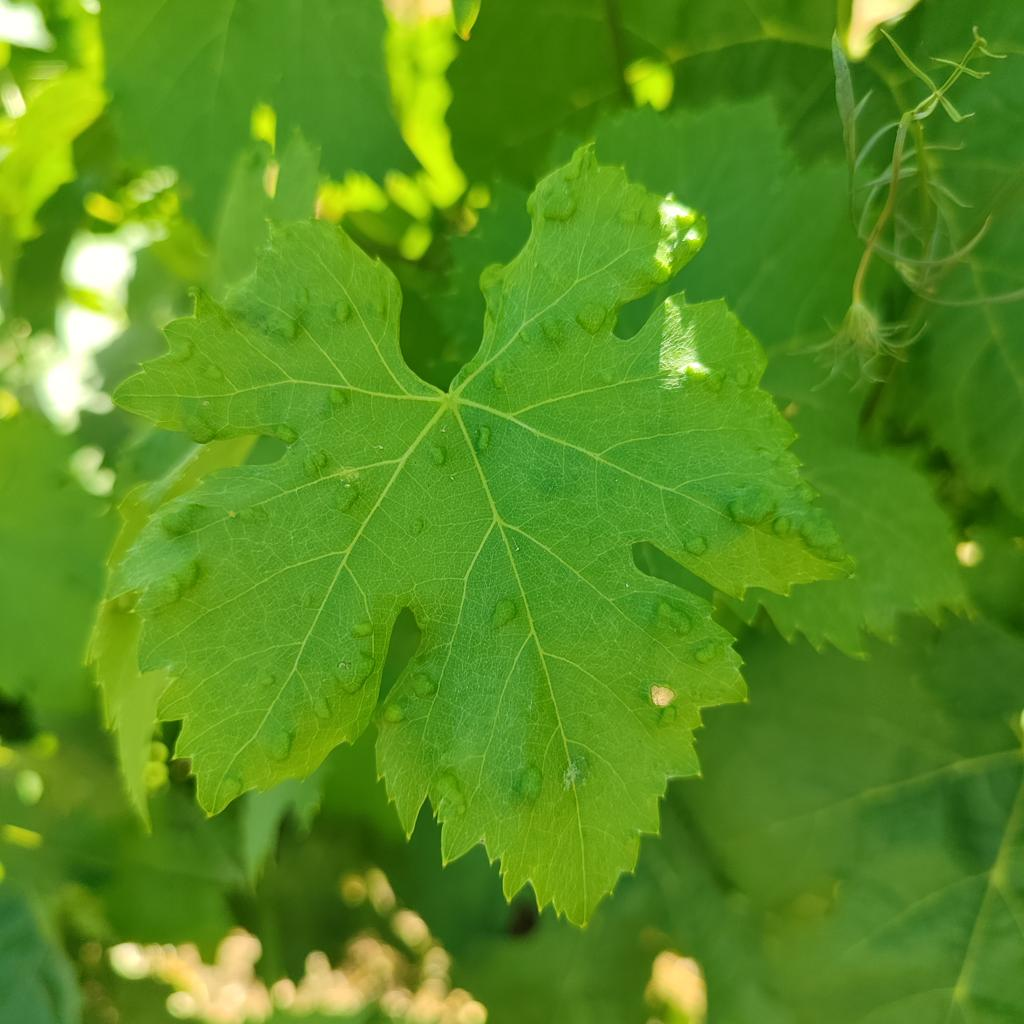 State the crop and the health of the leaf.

grapevine, erineum mite
